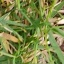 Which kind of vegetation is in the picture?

grass
